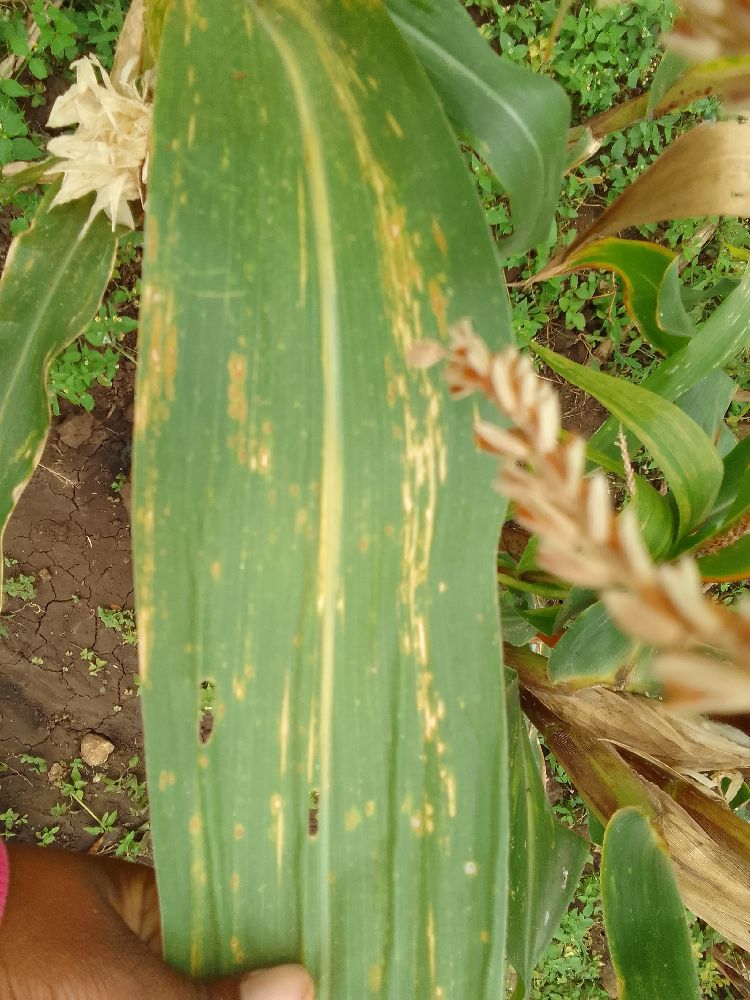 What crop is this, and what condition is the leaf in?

maize, maize lethal necrosis
